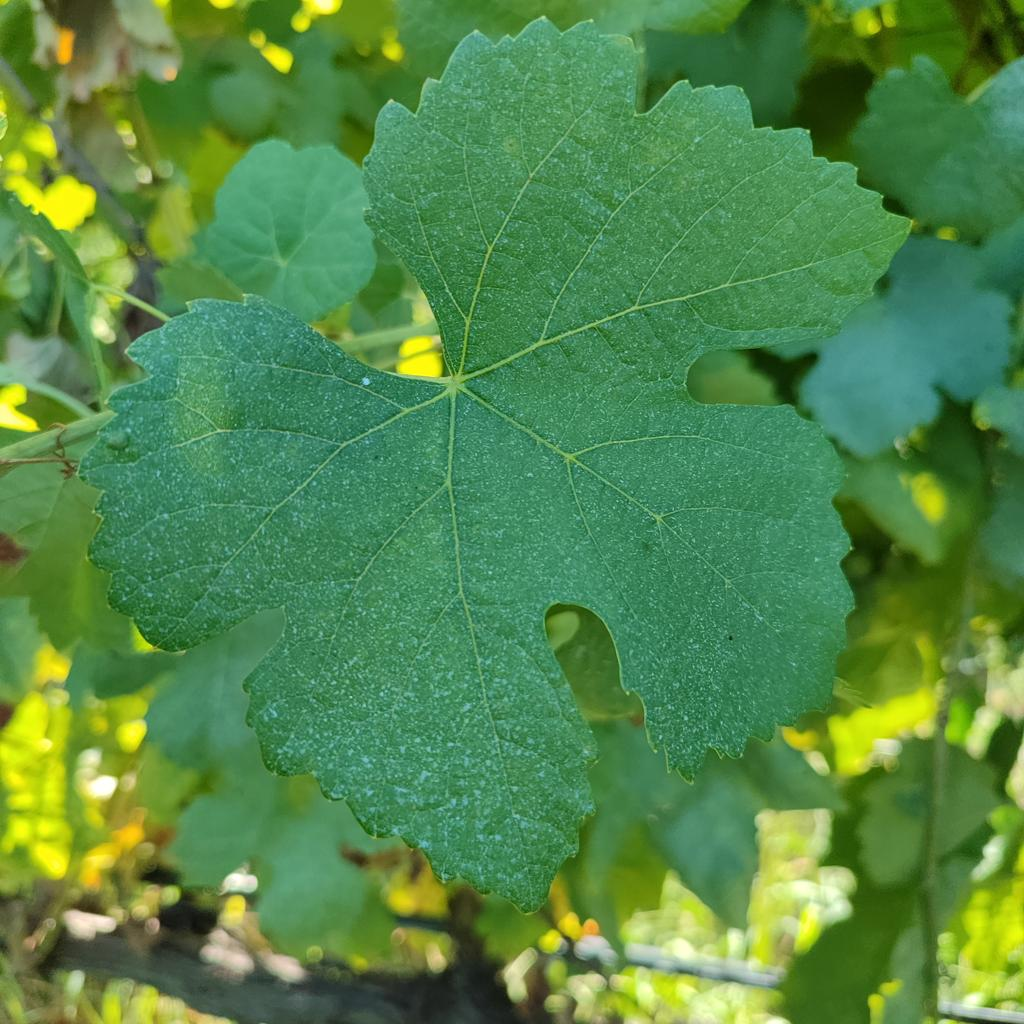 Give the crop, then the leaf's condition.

grapevine, healthy
